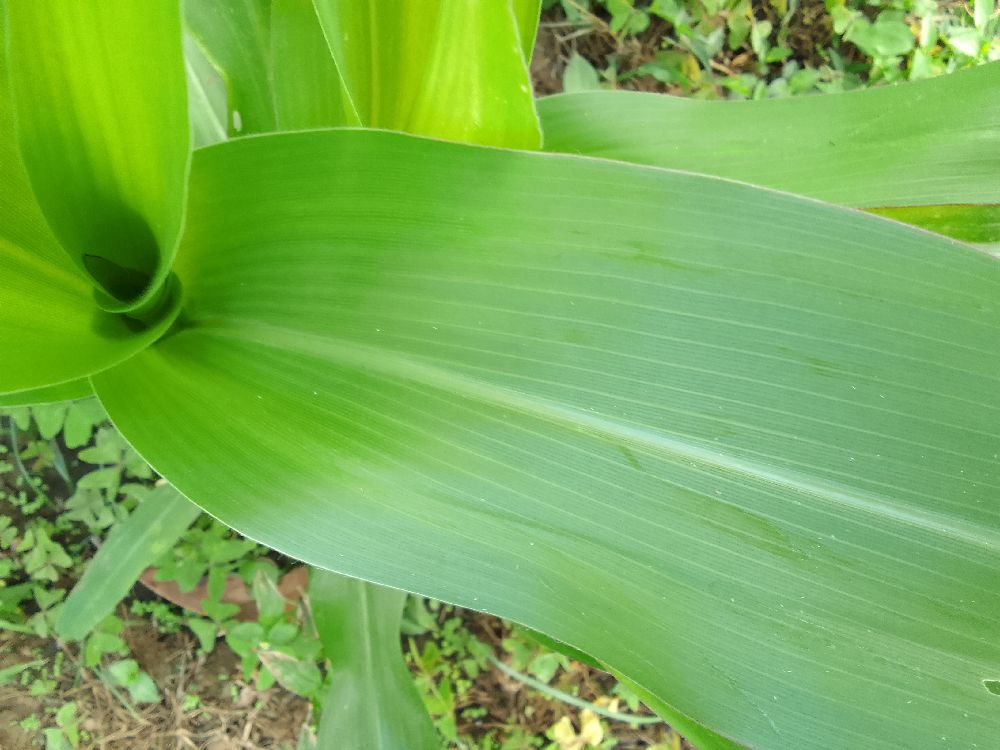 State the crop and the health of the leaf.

maize, healthy
